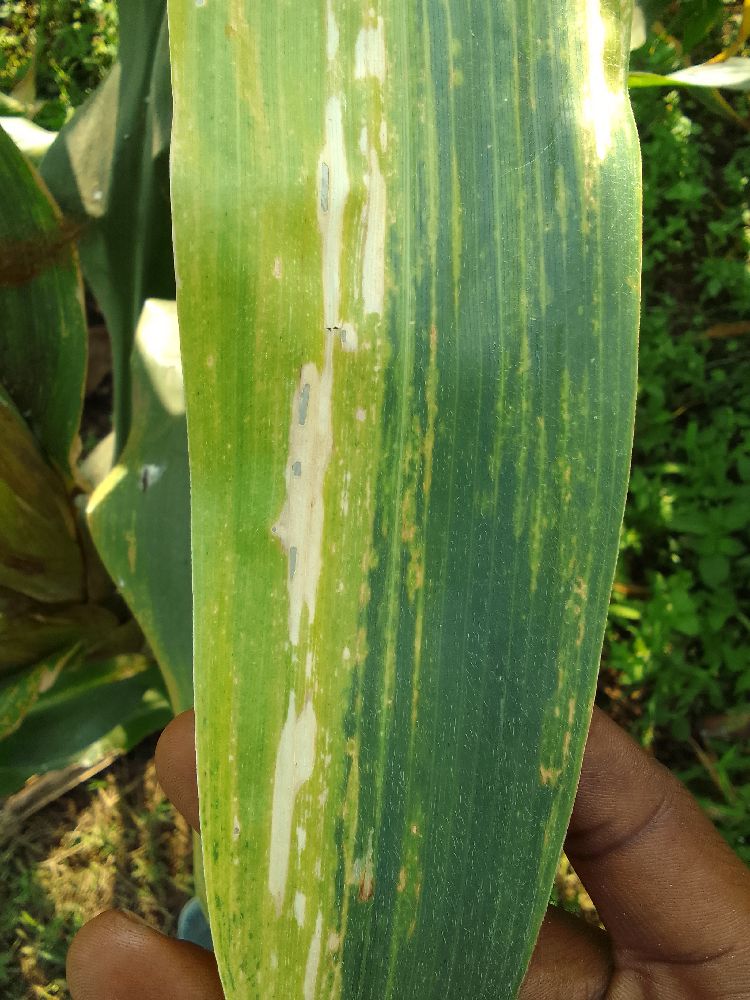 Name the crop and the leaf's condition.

maize, maize lethal necrosis
